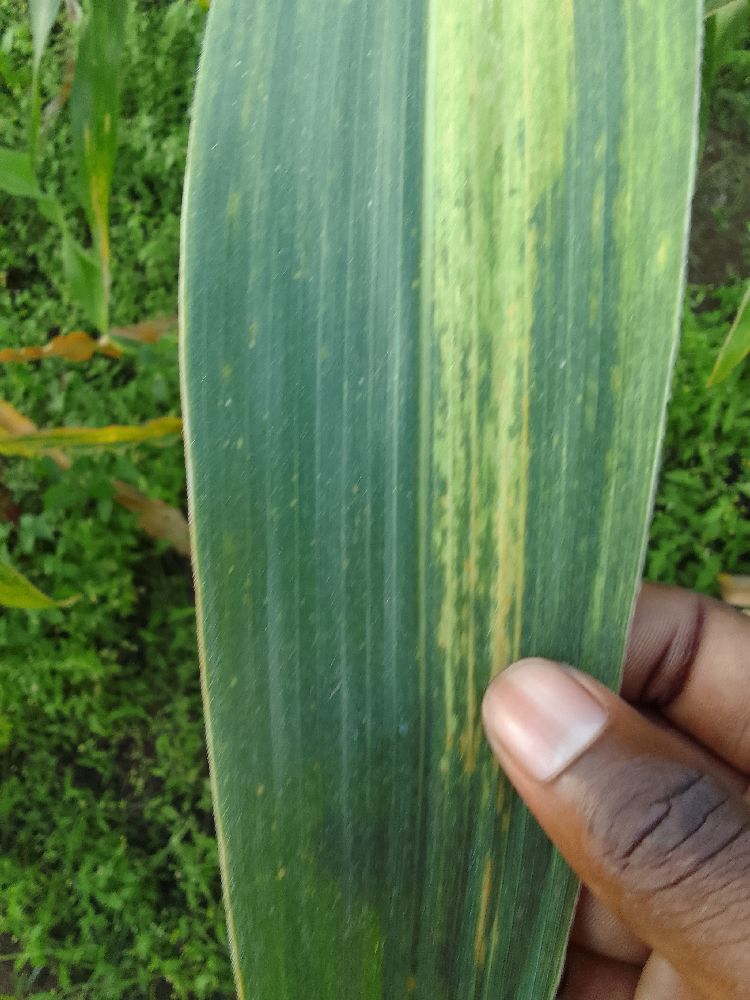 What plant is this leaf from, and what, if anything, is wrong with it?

maize, maize lethal necrosis
